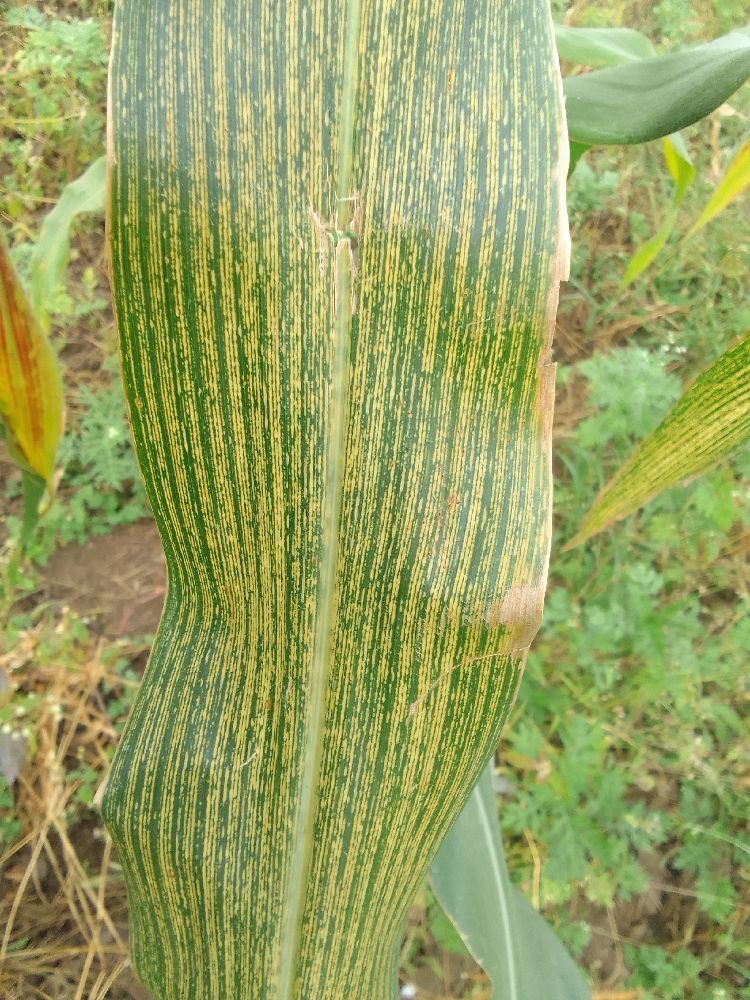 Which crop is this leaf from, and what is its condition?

maize, maize streak virus
